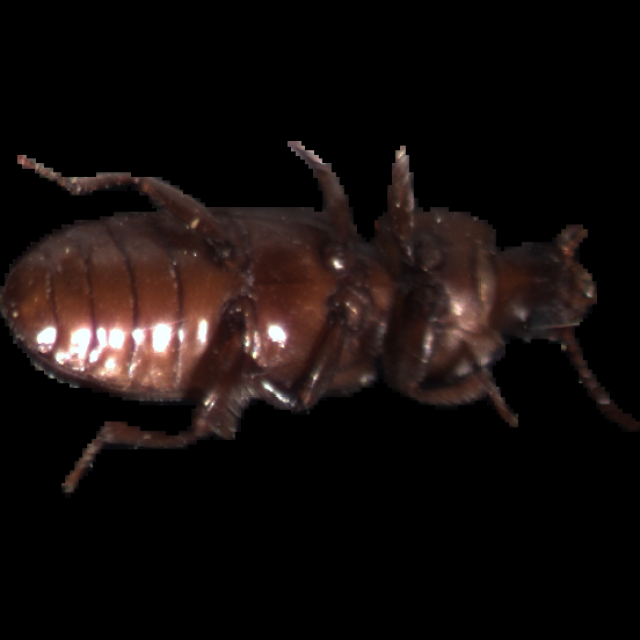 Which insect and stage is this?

mealworm beetle
